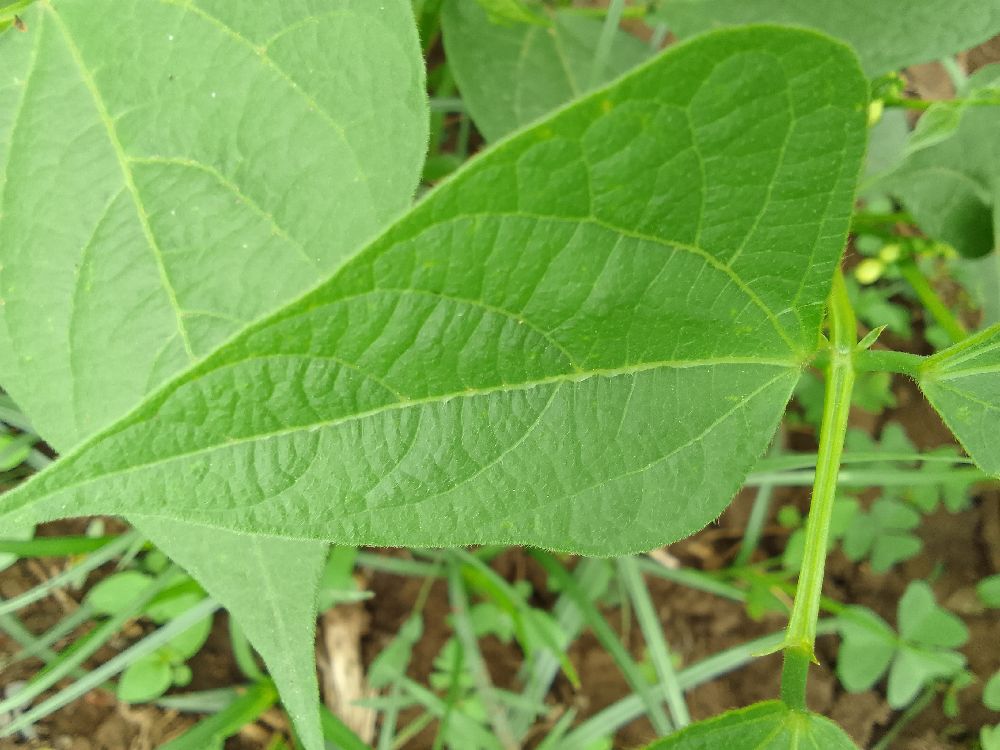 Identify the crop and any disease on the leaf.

common bean, healthy
